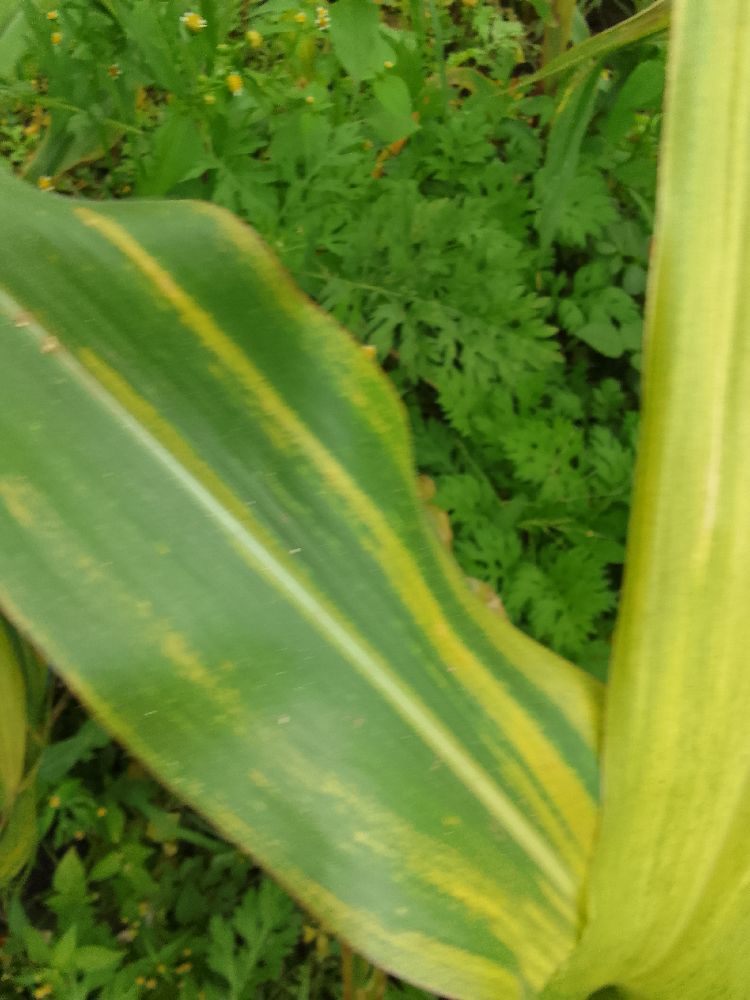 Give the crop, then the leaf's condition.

maize, maize lethal necrosis
